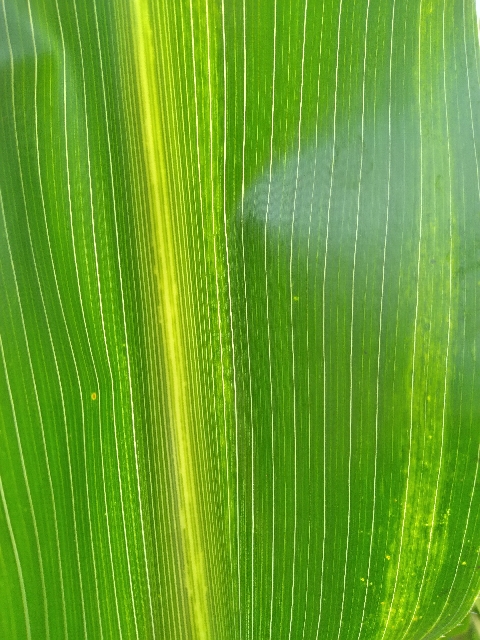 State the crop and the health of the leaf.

maize, maize lethal necrosis
